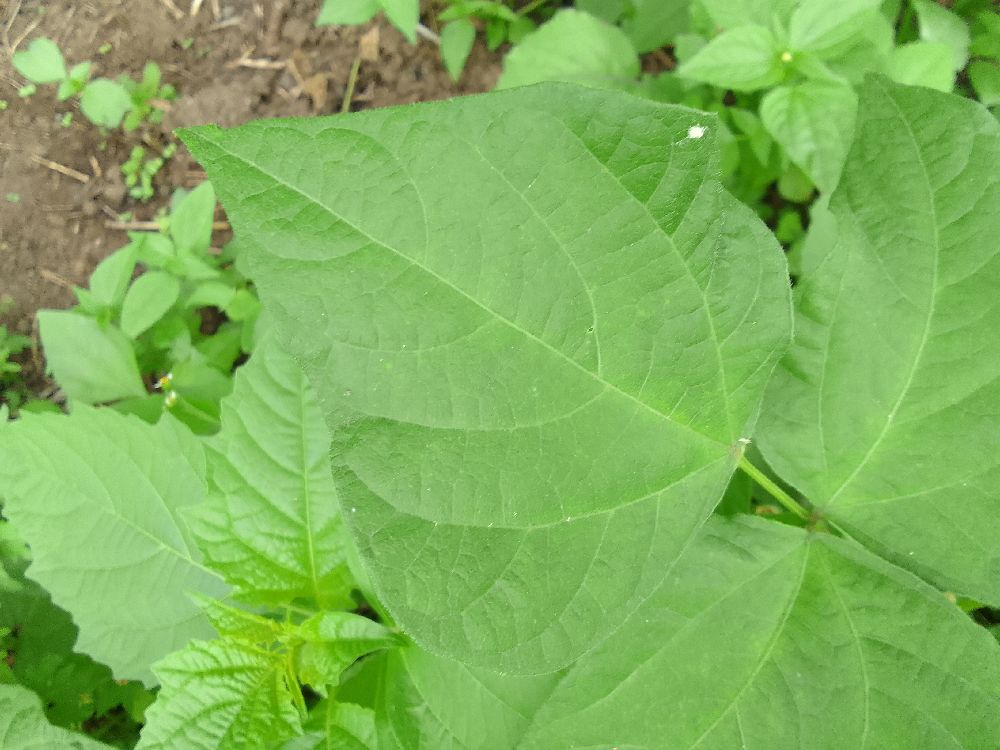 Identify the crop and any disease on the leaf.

common bean, healthy
